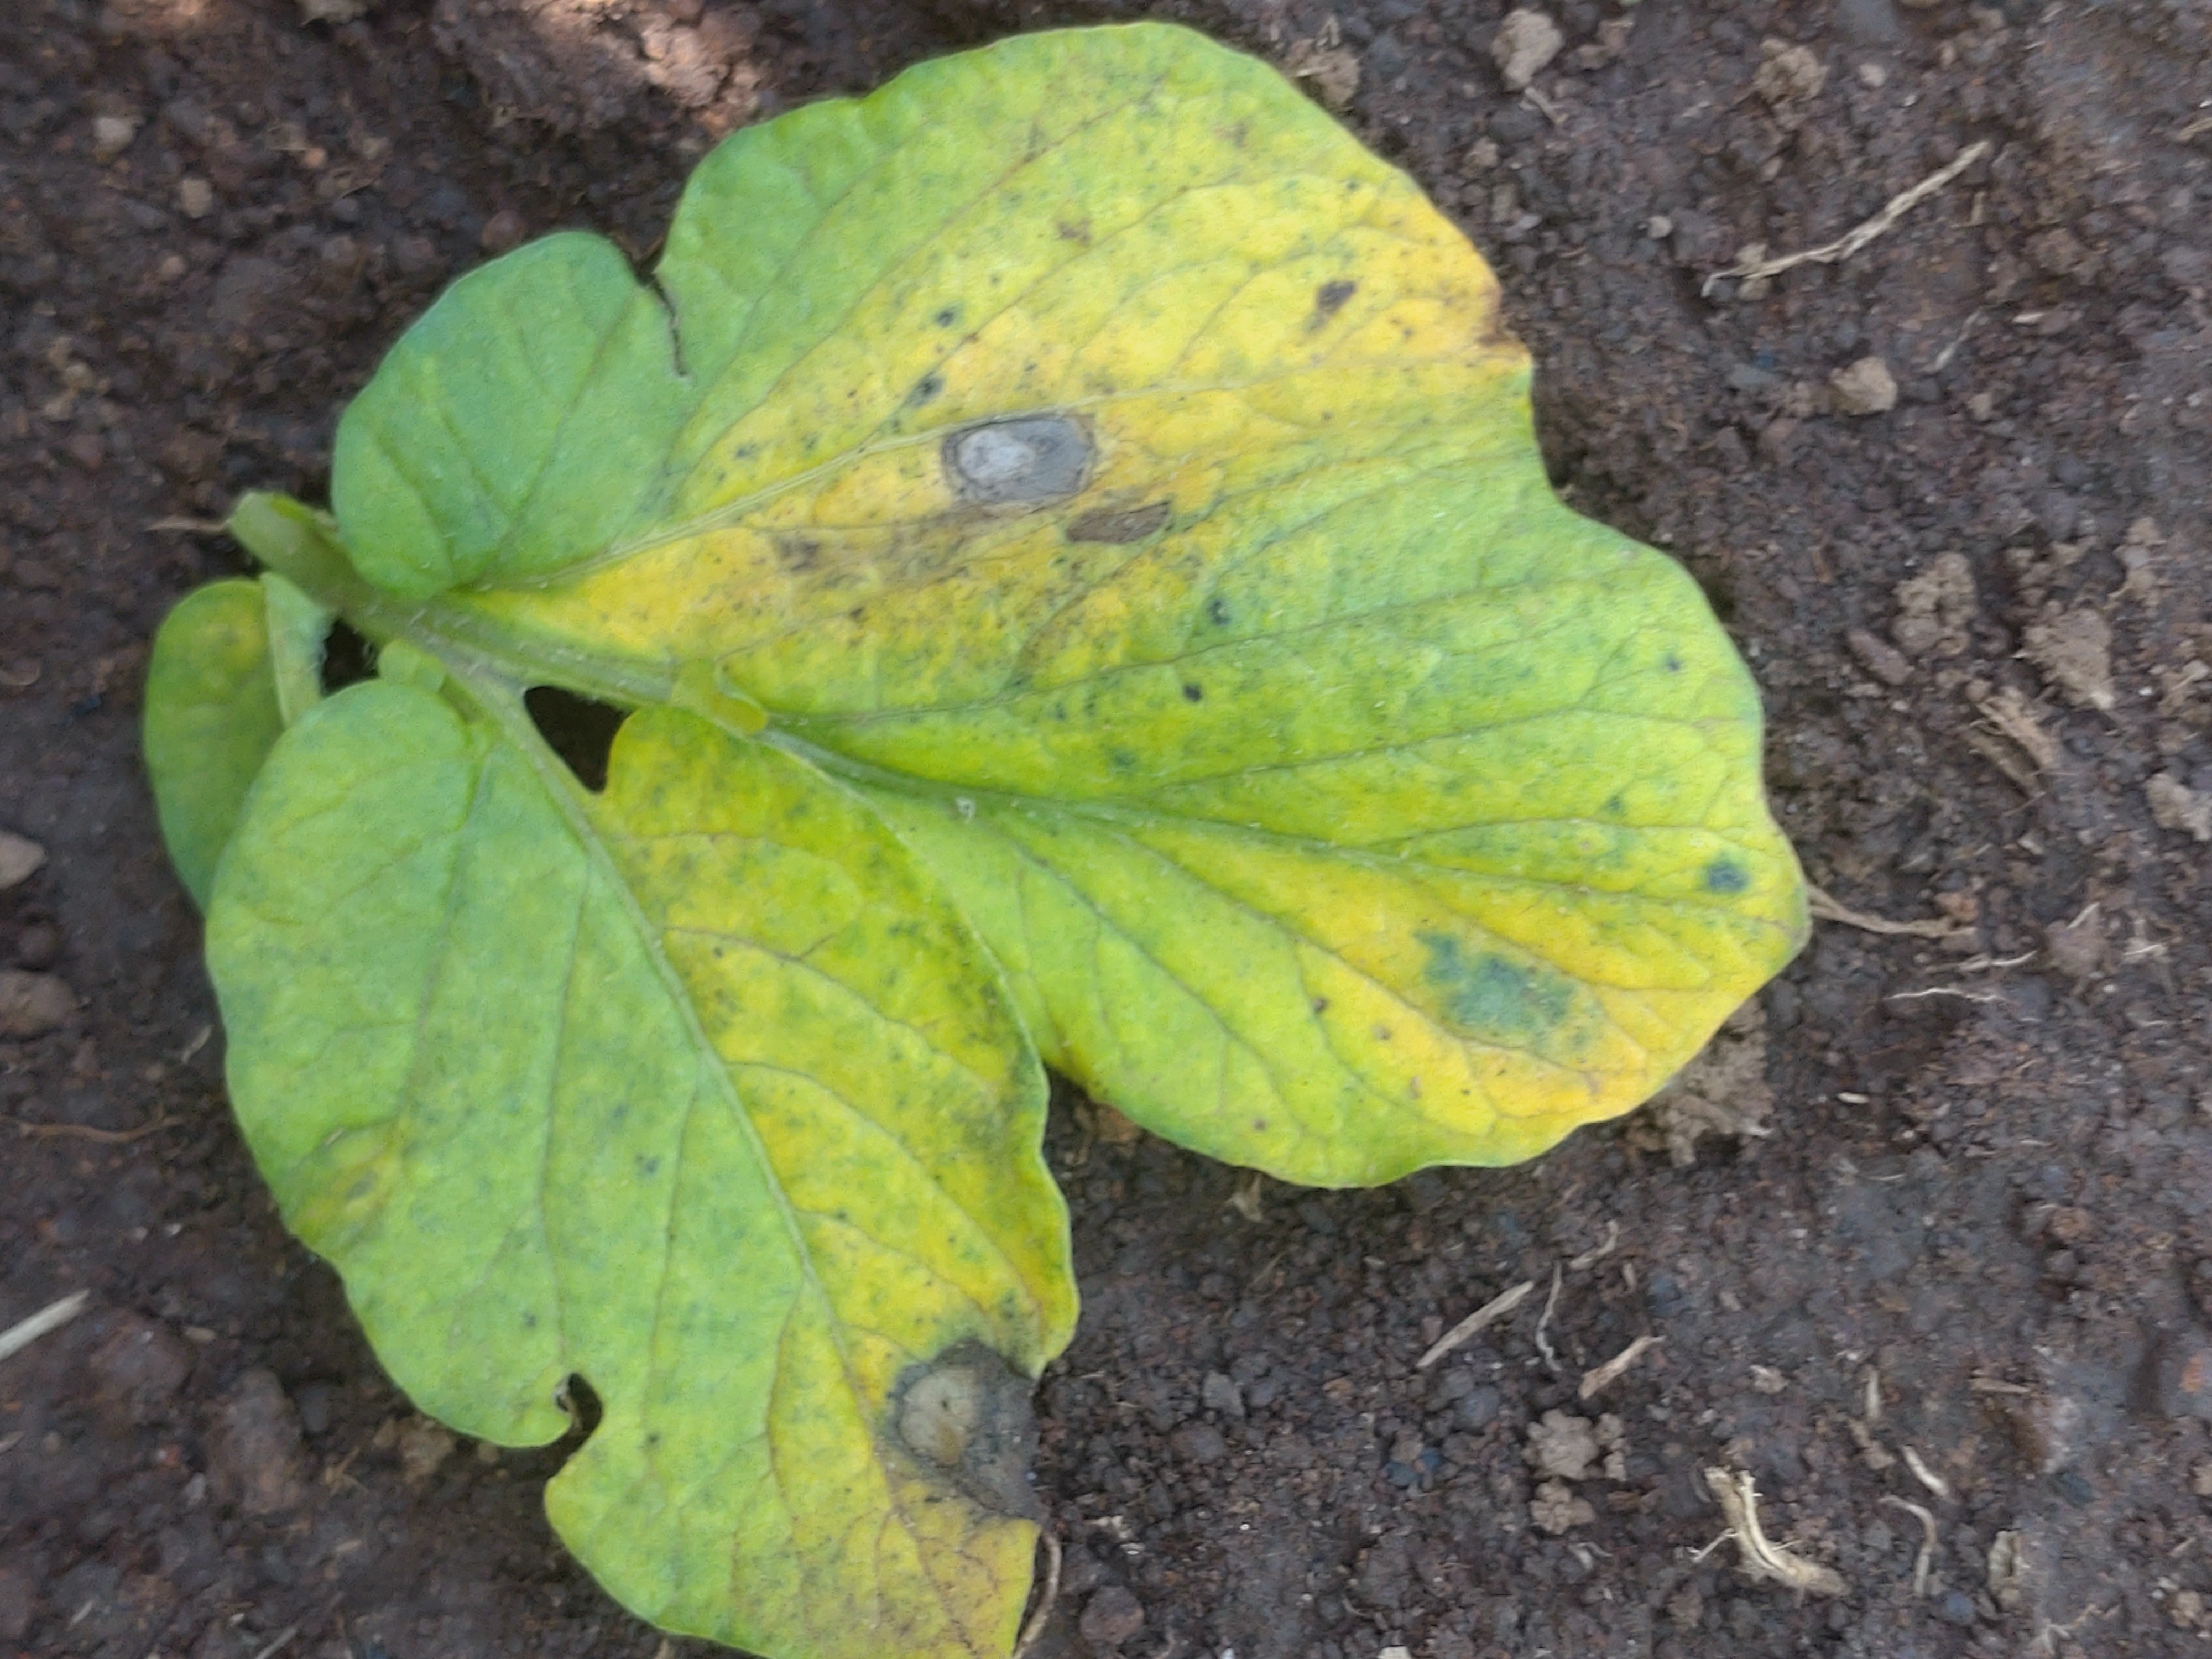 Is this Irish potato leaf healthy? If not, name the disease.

late blight
